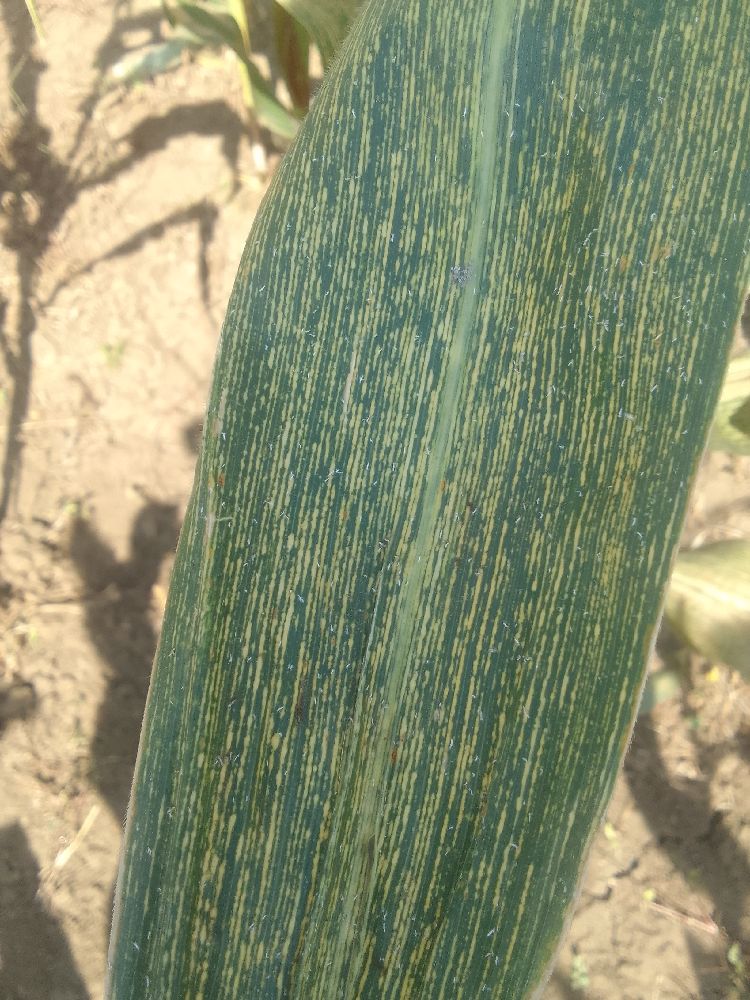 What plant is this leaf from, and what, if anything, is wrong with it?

maize, maize streak virus
